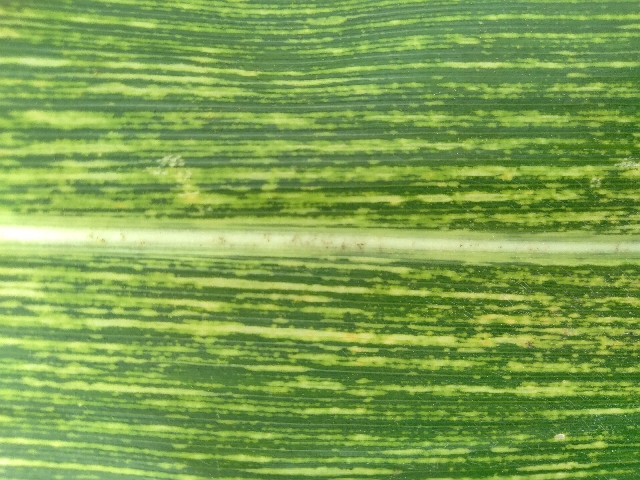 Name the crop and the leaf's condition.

maize, maize streak virus
